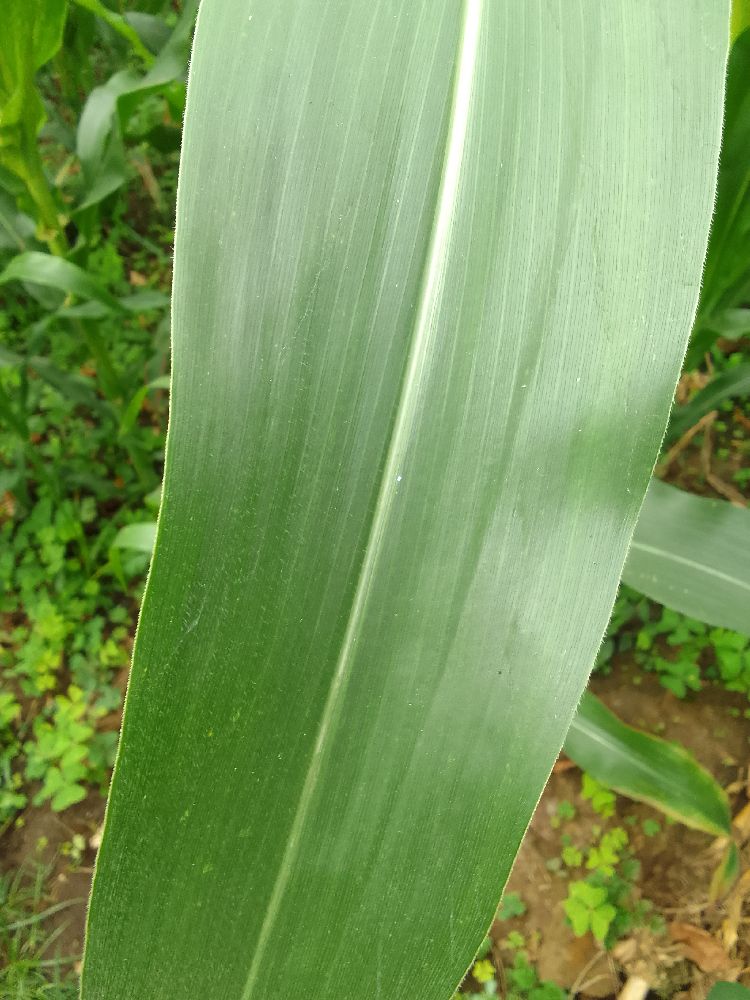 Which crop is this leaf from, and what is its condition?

maize, healthy
